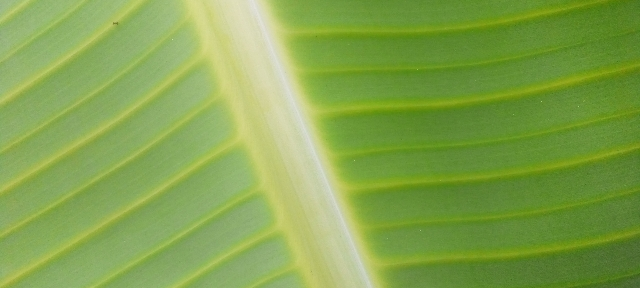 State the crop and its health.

banana, healthy
